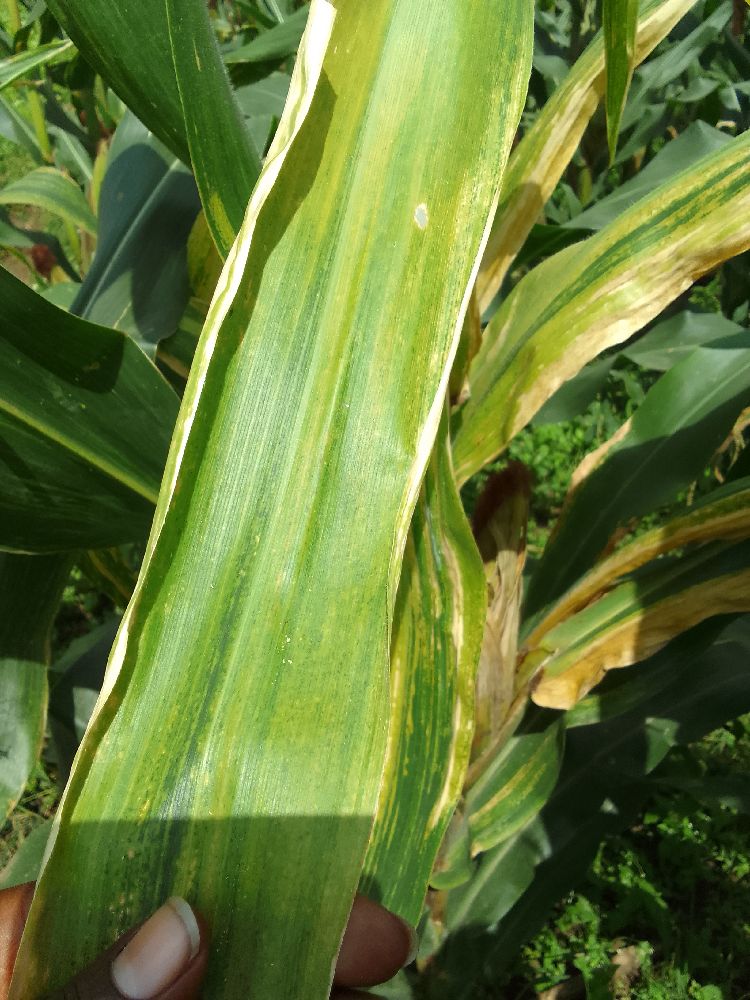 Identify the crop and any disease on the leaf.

maize, maize lethal necrosis
